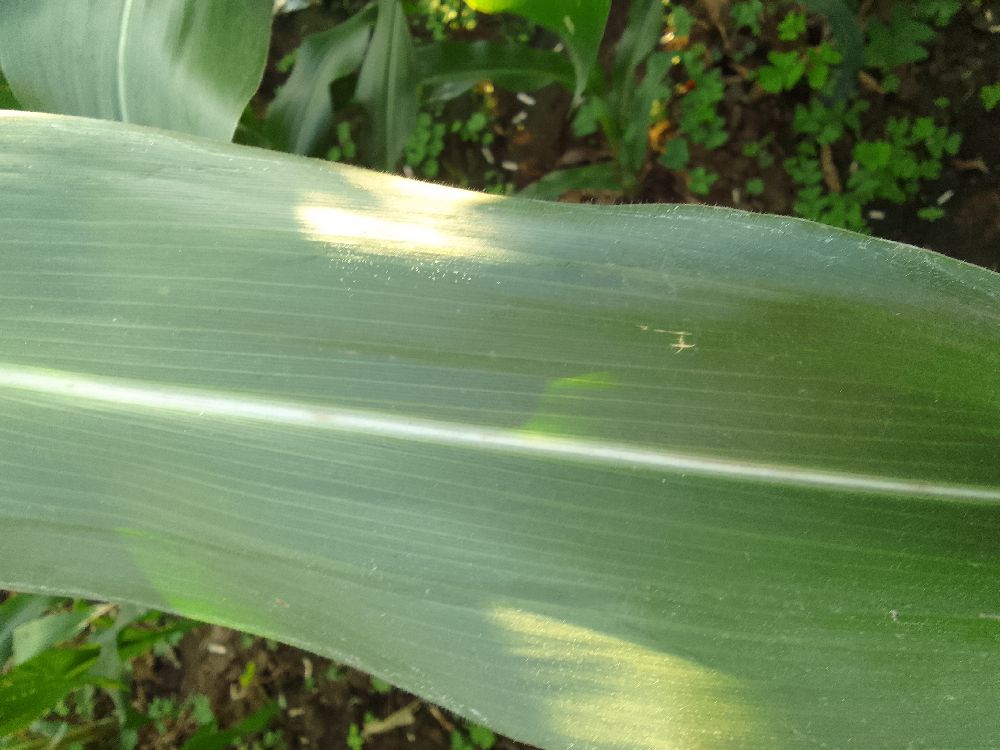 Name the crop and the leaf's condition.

maize, healthy
